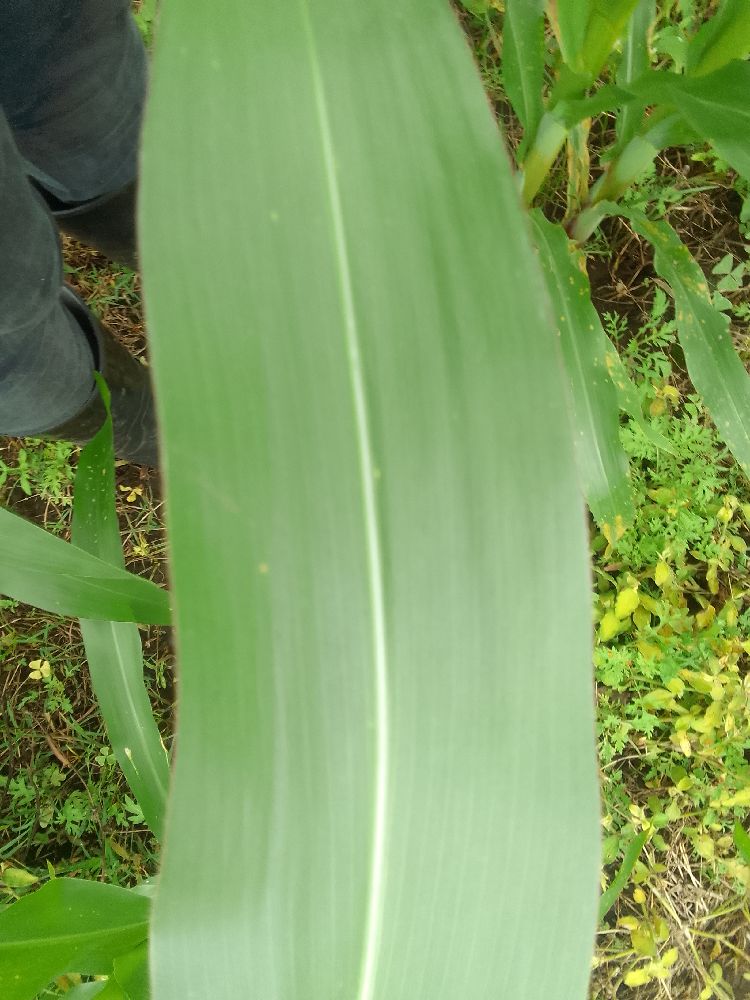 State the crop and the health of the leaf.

maize, healthy
